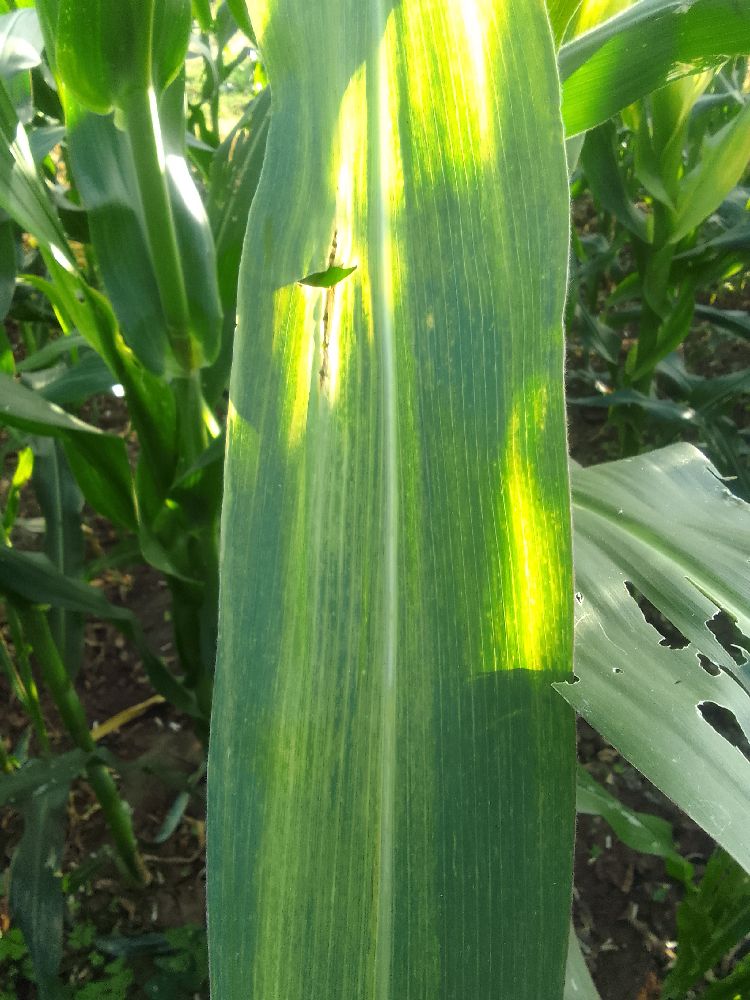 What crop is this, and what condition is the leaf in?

maize, maize lethal necrosis
